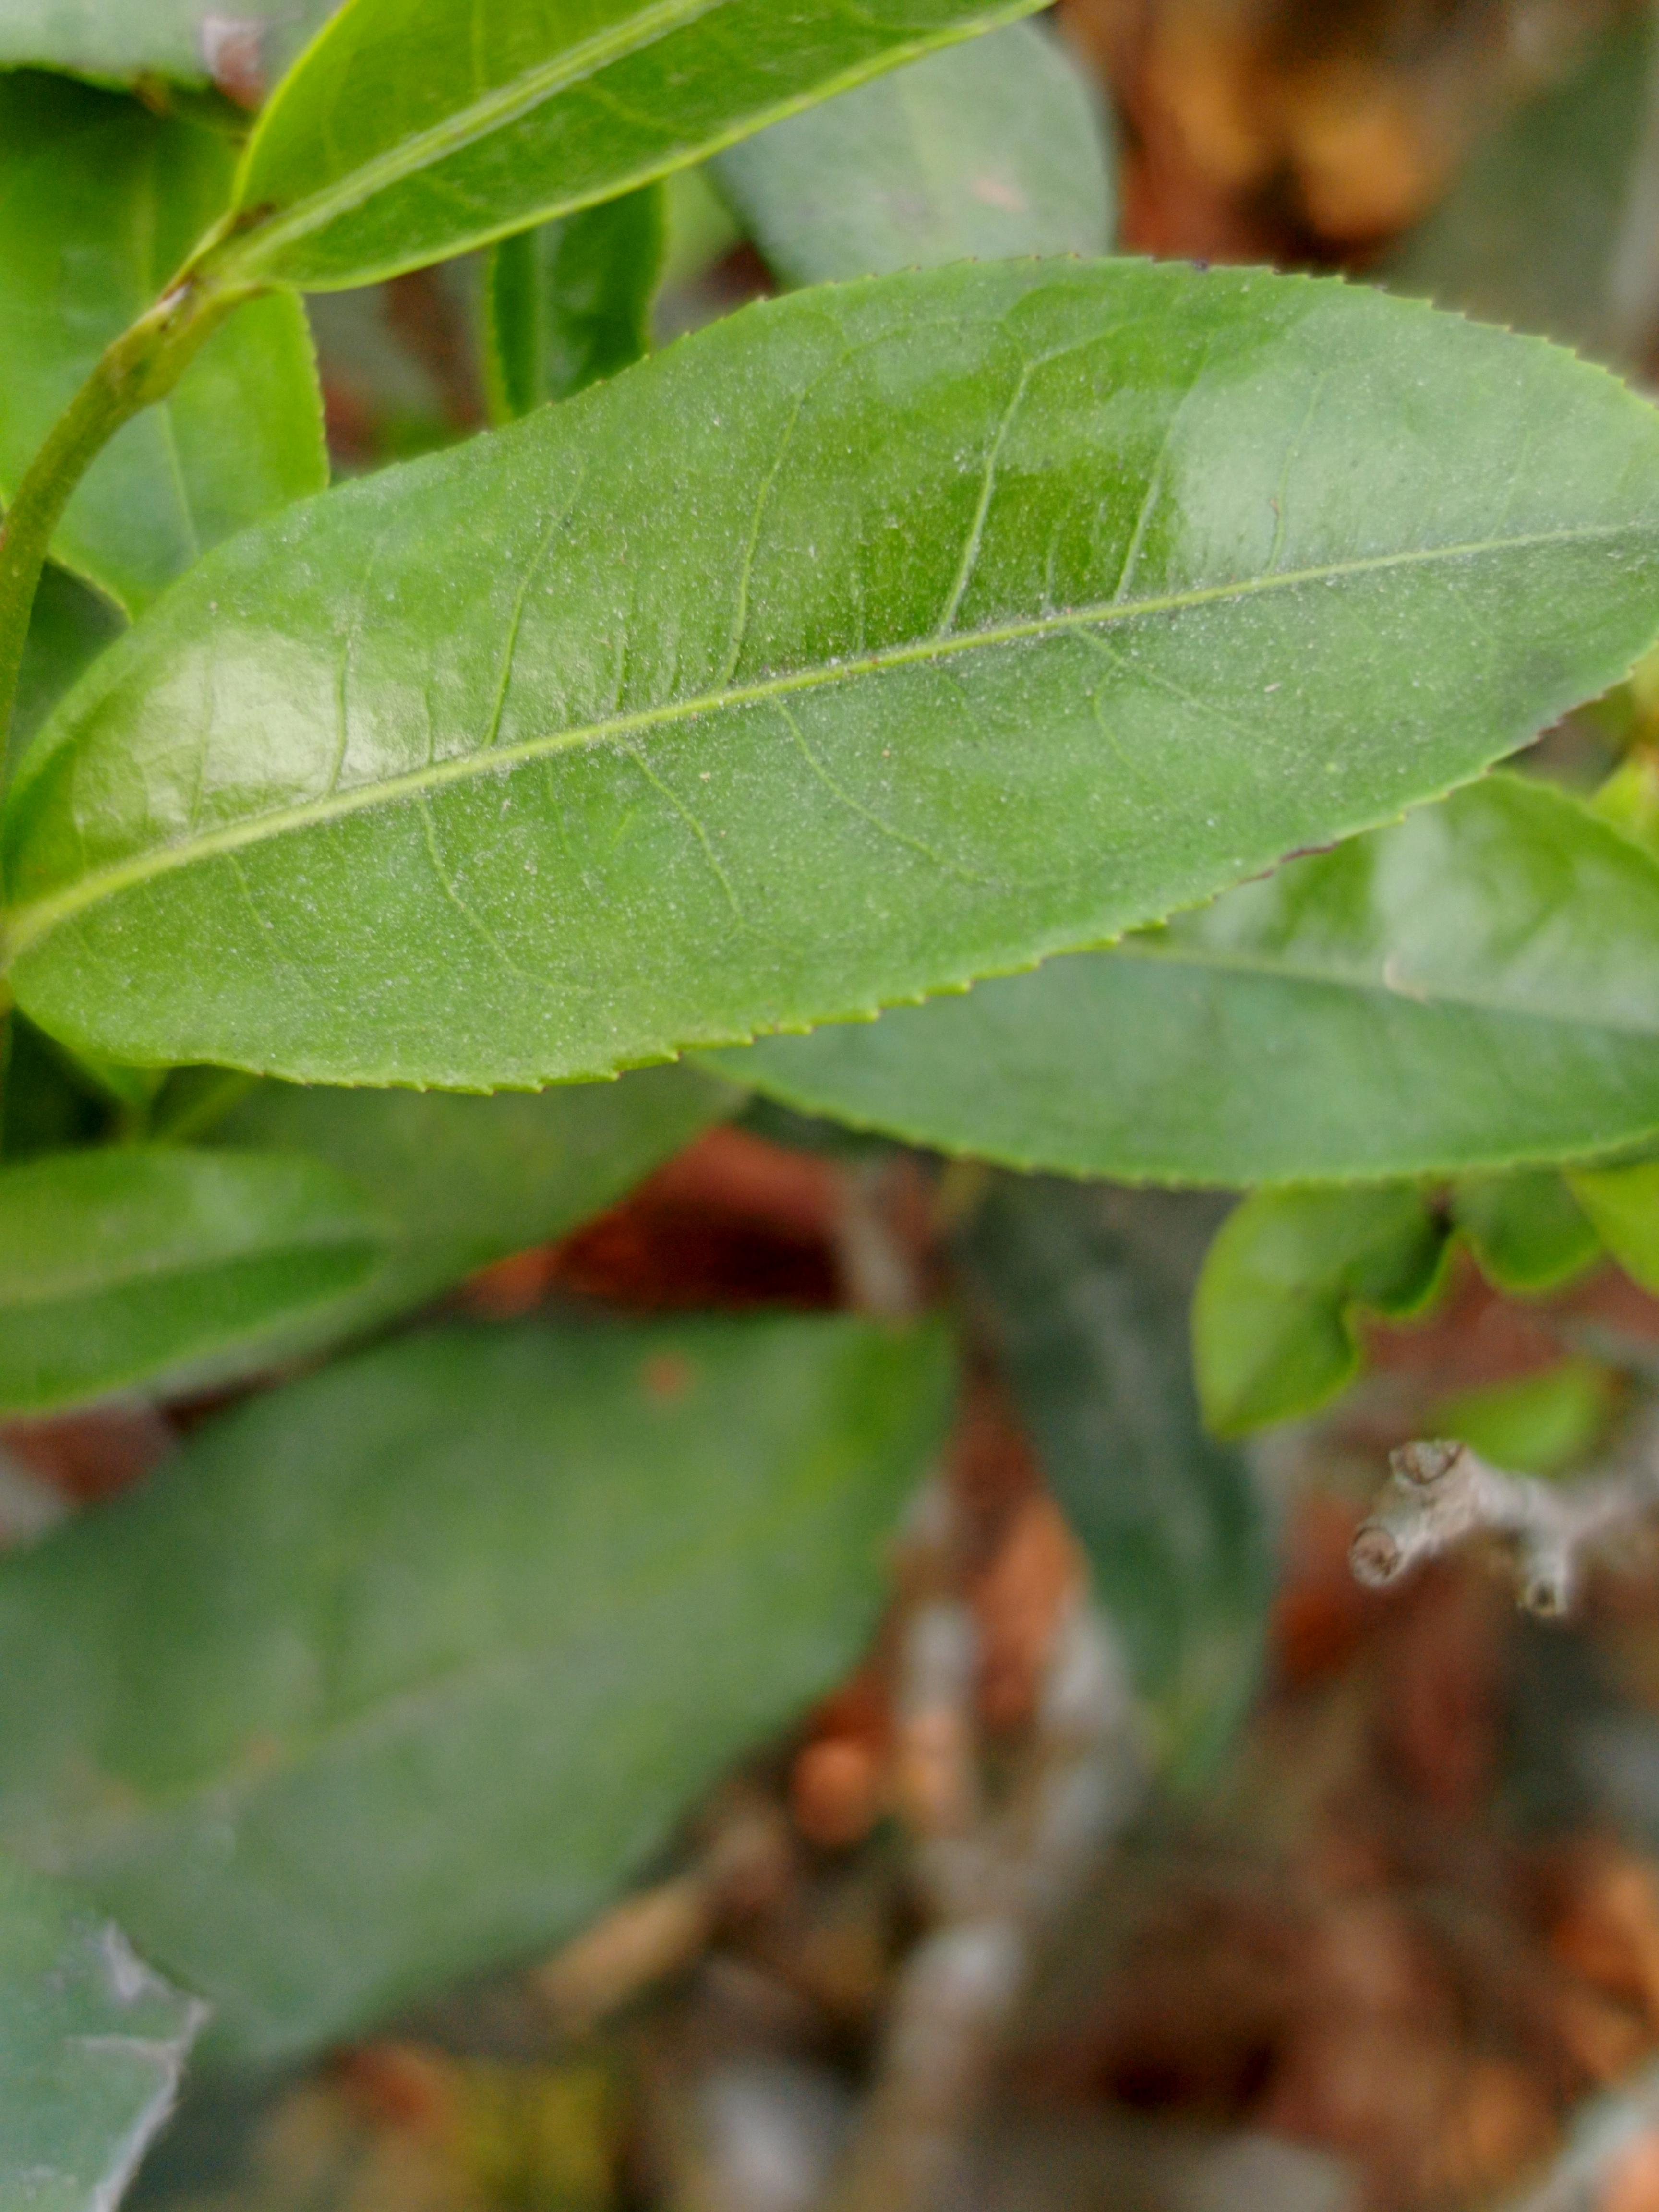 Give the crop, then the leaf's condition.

tea, healthy leaf
